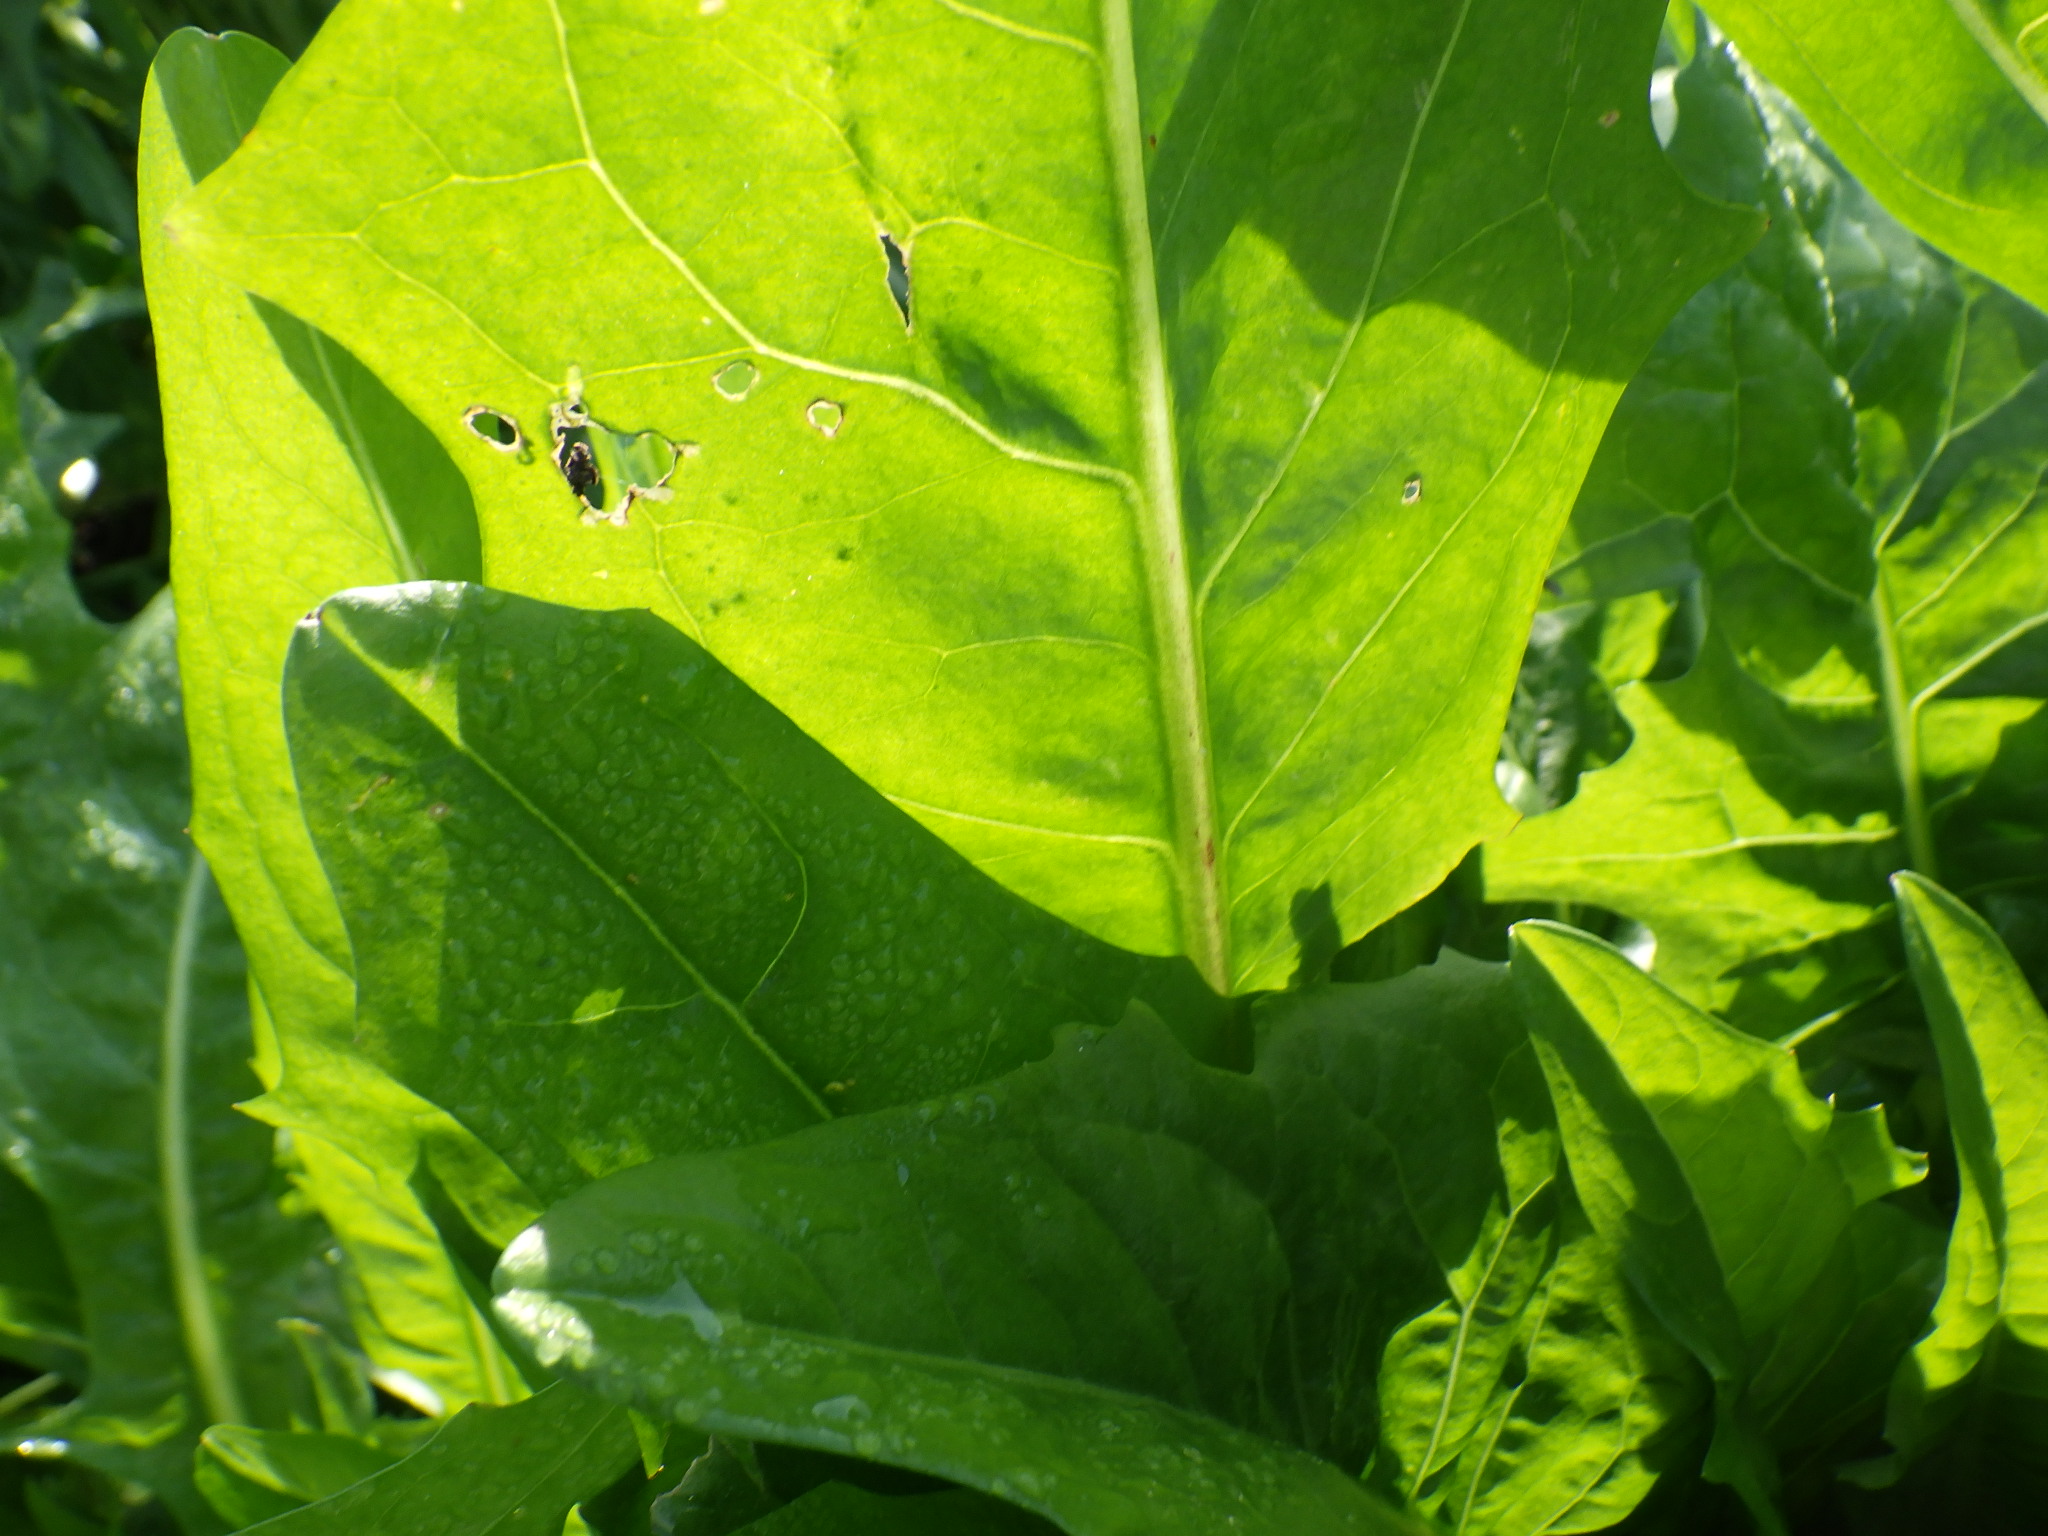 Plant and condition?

chicory, phytophagous
